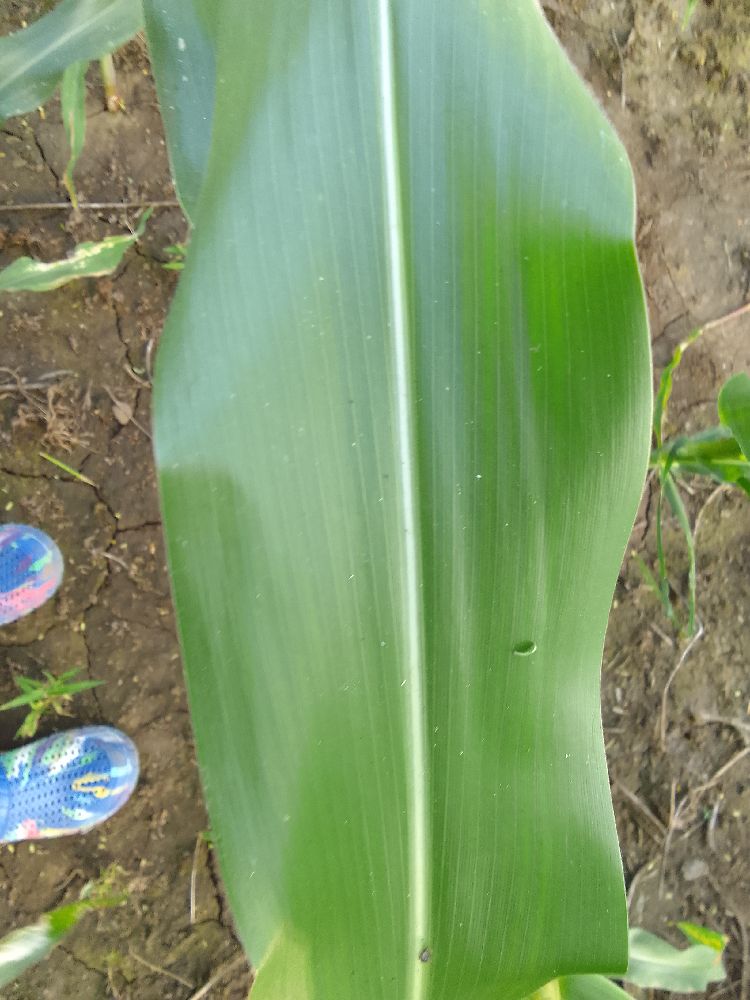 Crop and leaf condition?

maize, healthy
